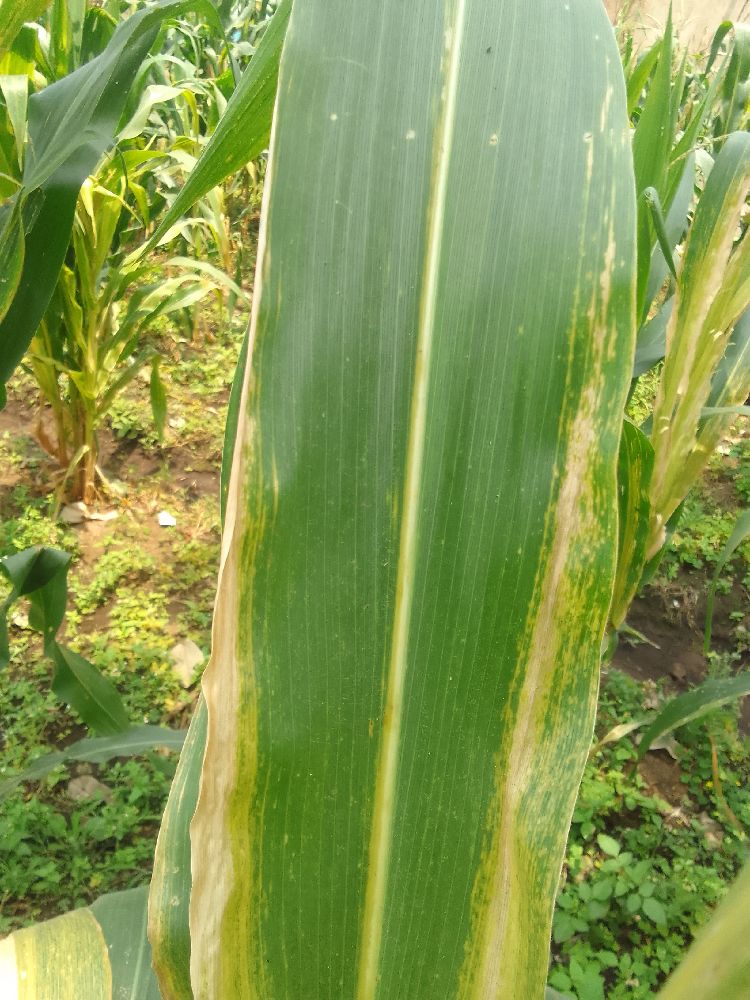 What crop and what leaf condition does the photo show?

maize, maize lethal necrosis
